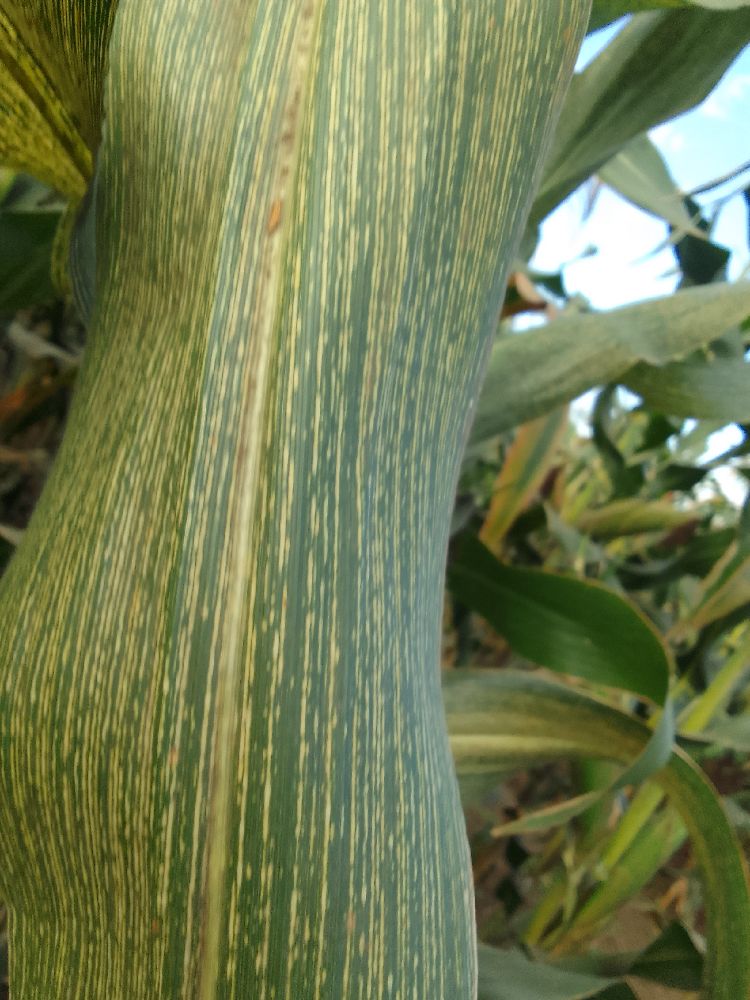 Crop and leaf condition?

maize, maize streak virus
